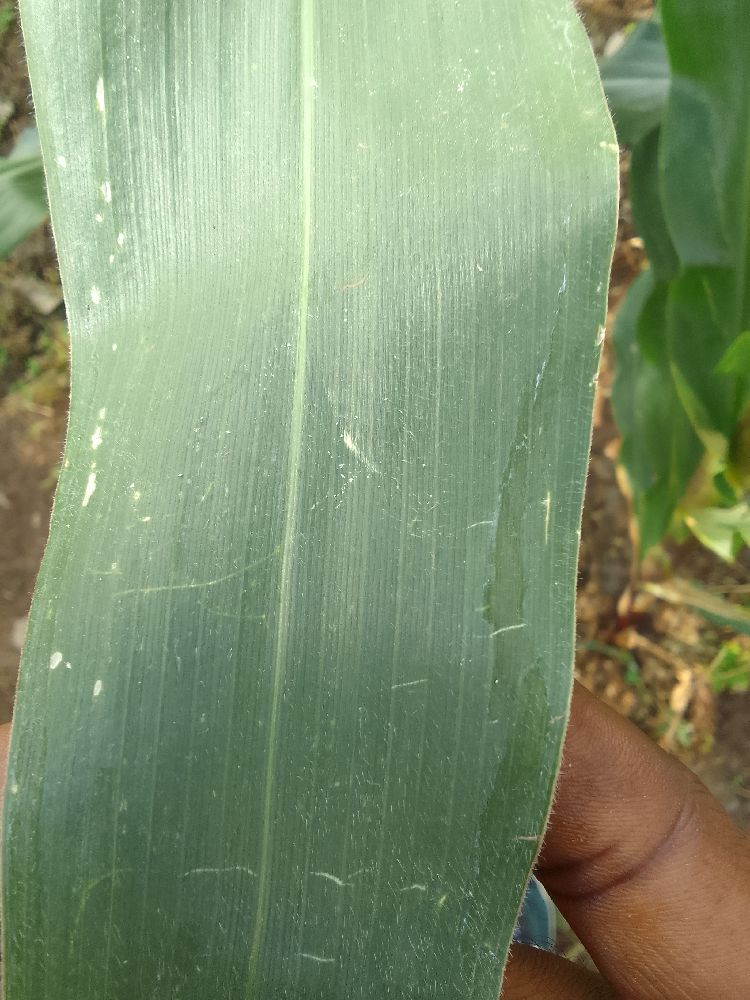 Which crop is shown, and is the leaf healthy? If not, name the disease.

maize, healthy
